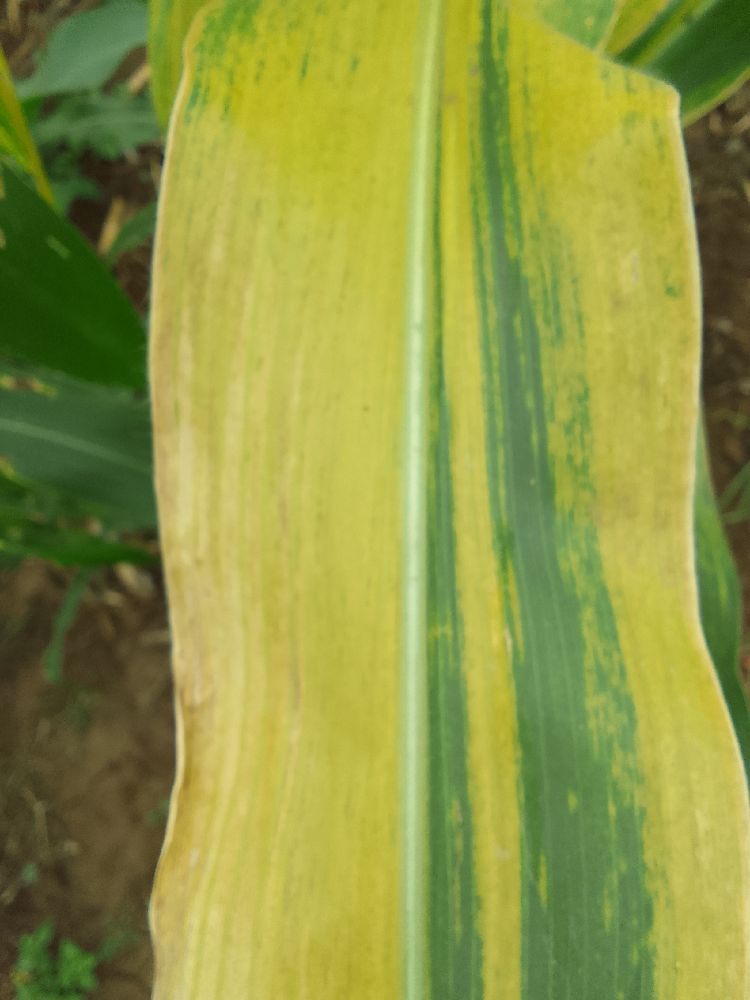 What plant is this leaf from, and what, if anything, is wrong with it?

maize, maize lethal necrosis
